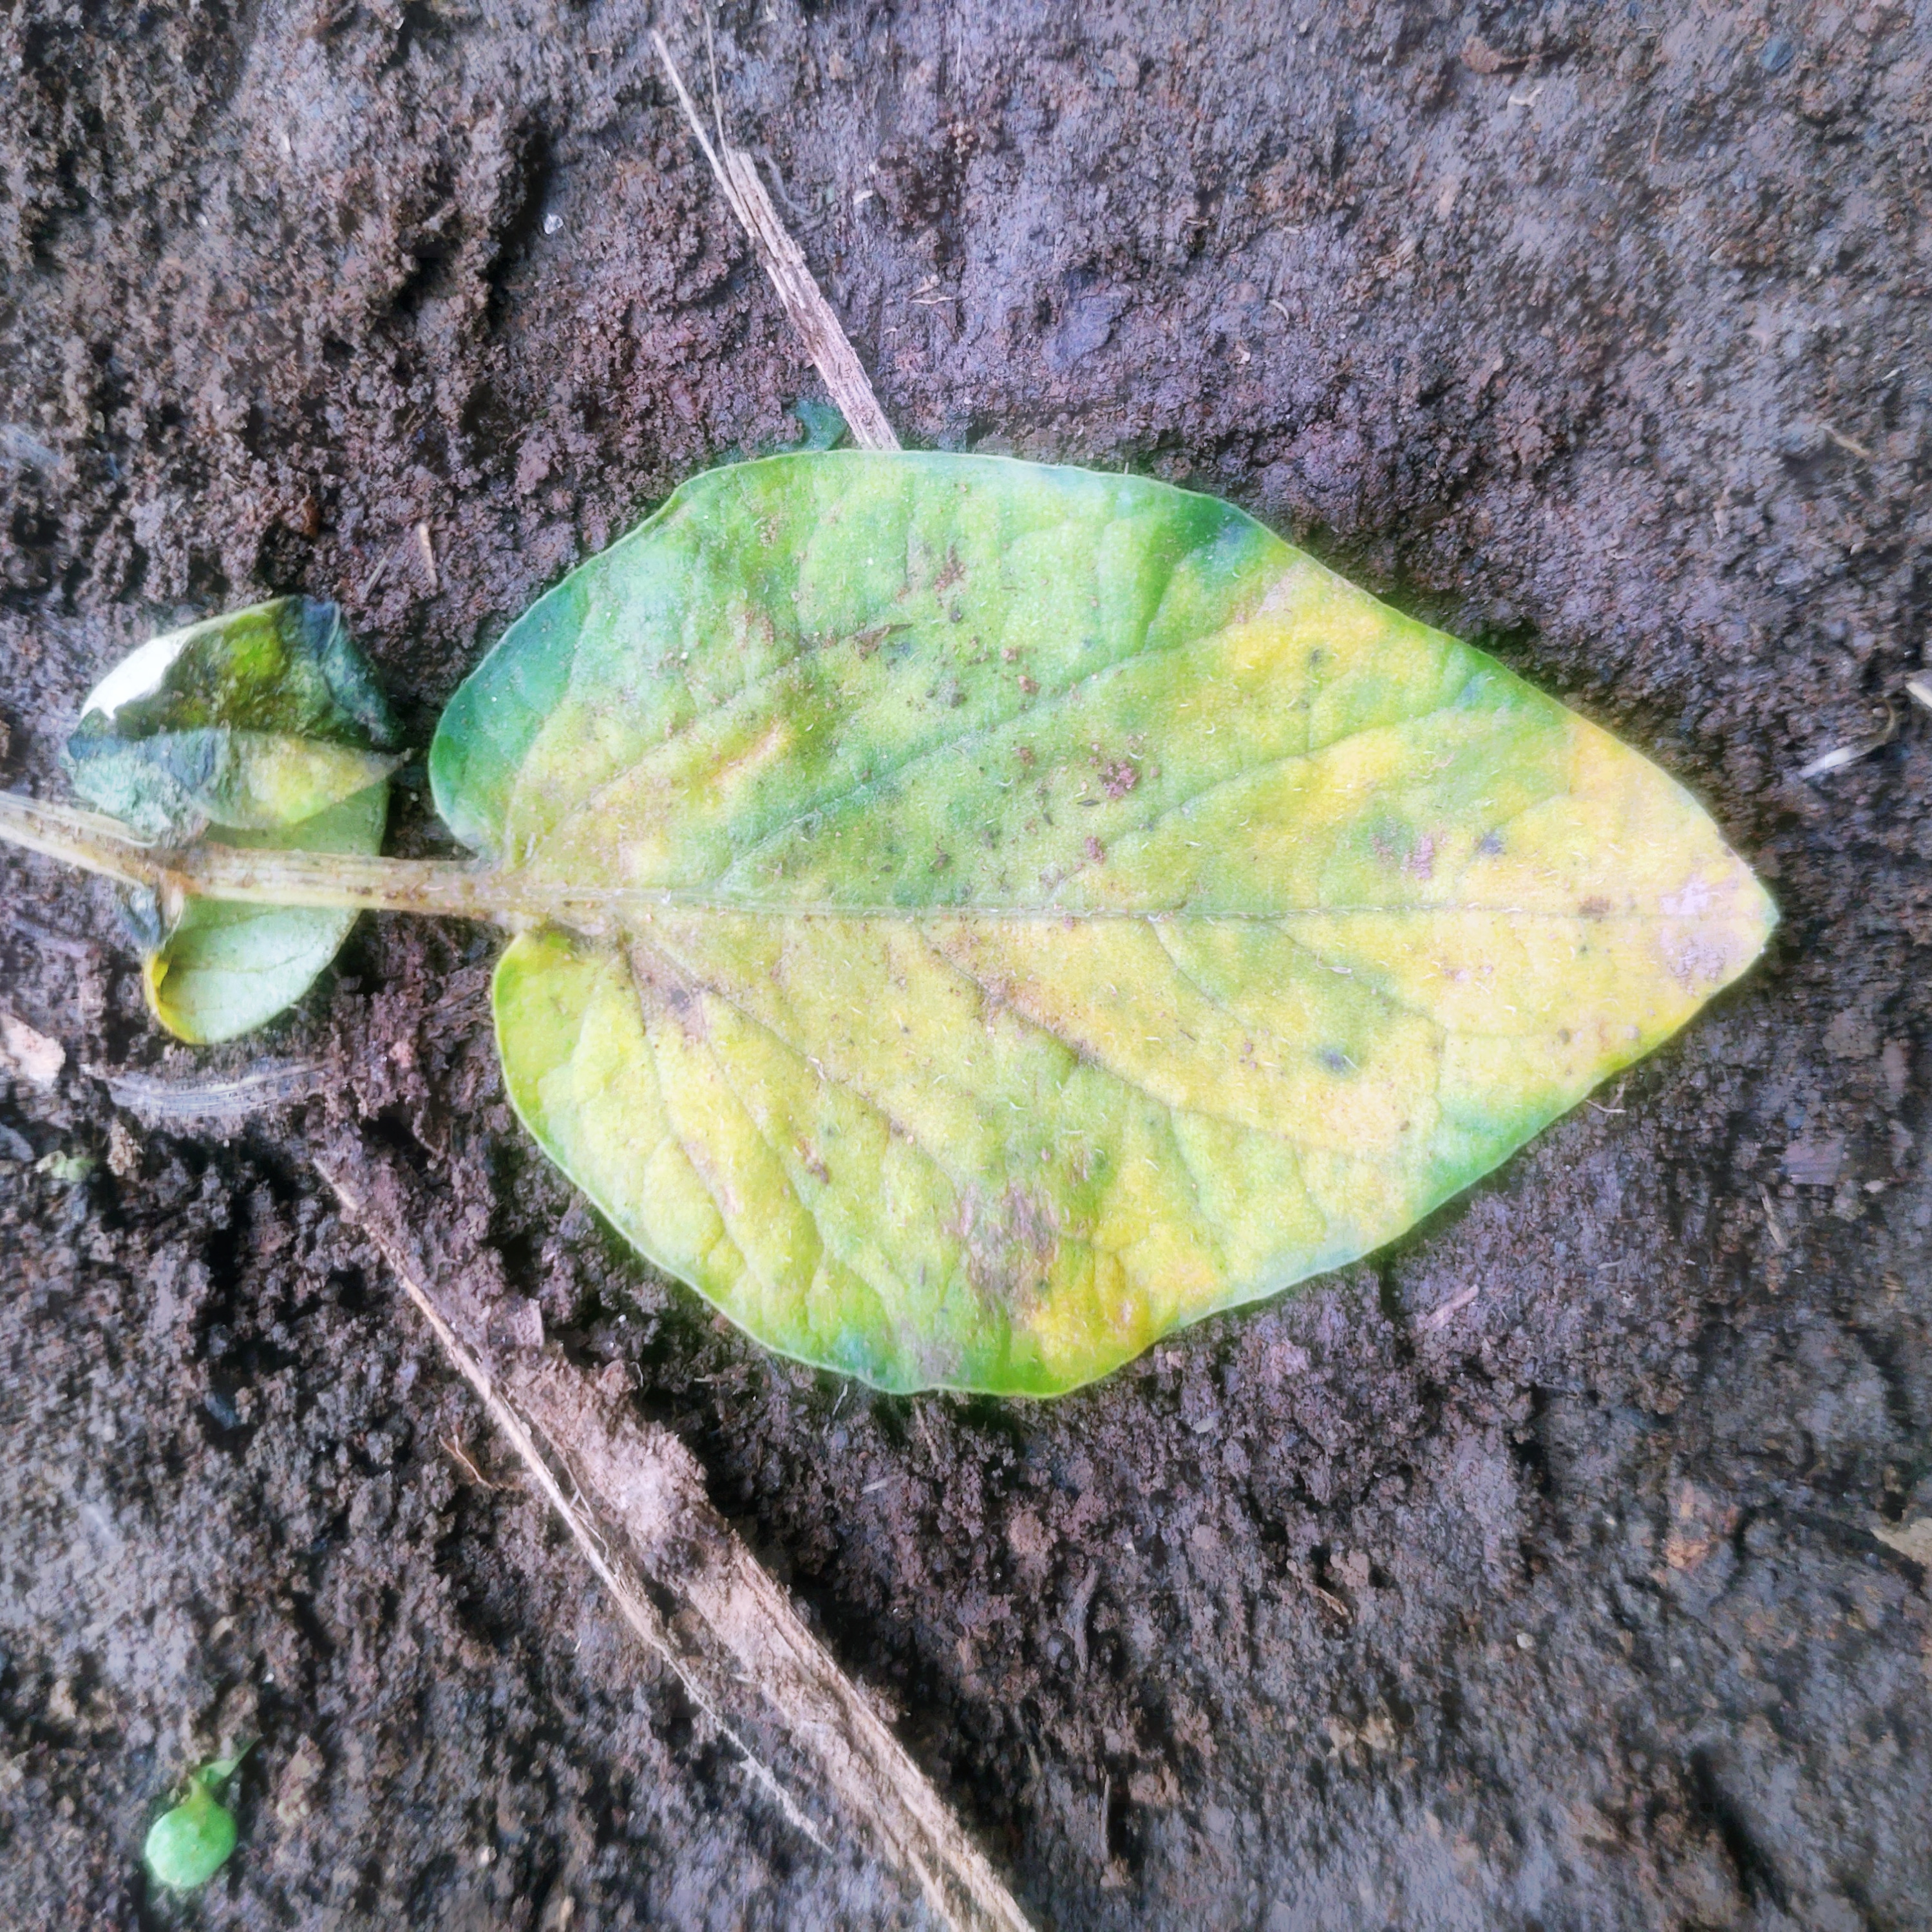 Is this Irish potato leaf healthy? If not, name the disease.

late blight
